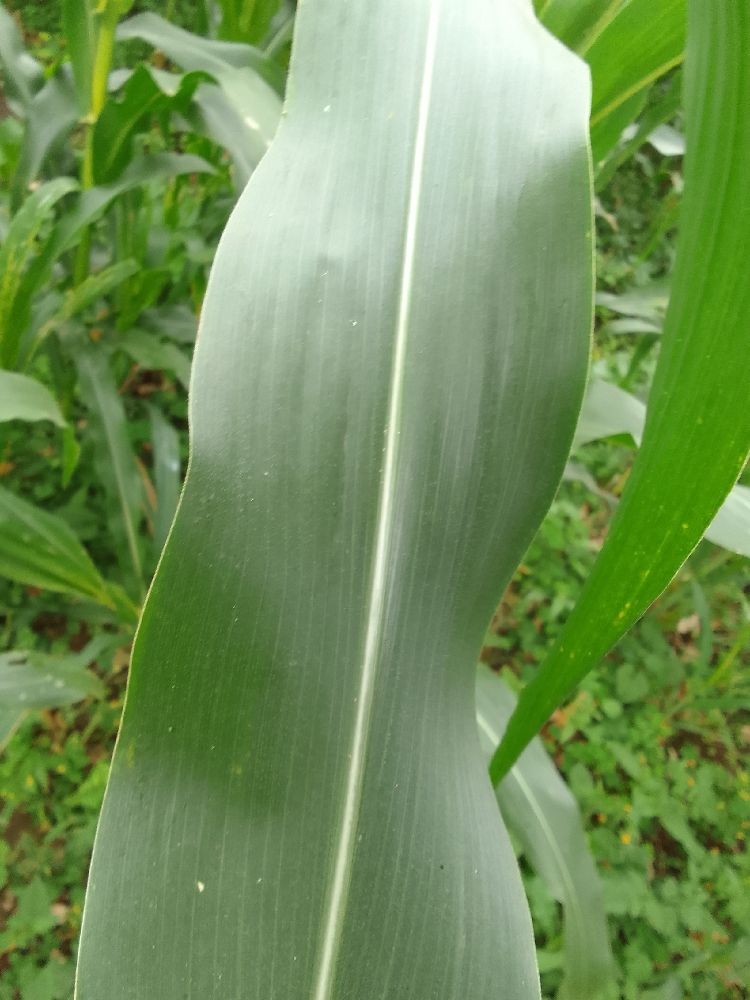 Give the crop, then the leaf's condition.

maize, healthy
